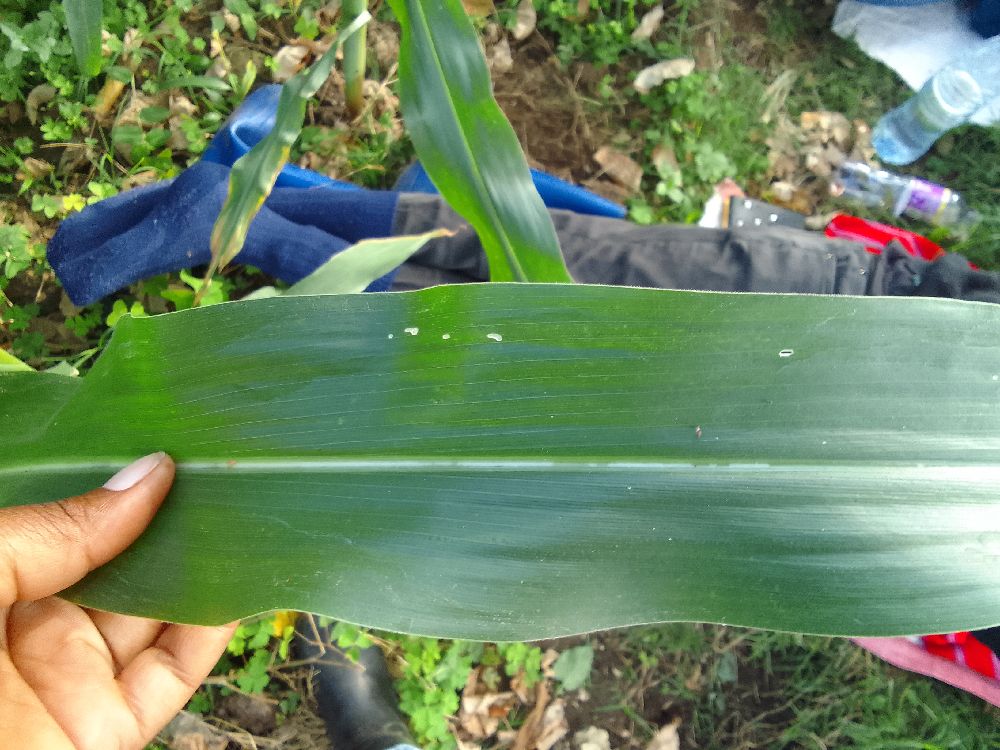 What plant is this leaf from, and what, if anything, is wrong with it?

maize, healthy
